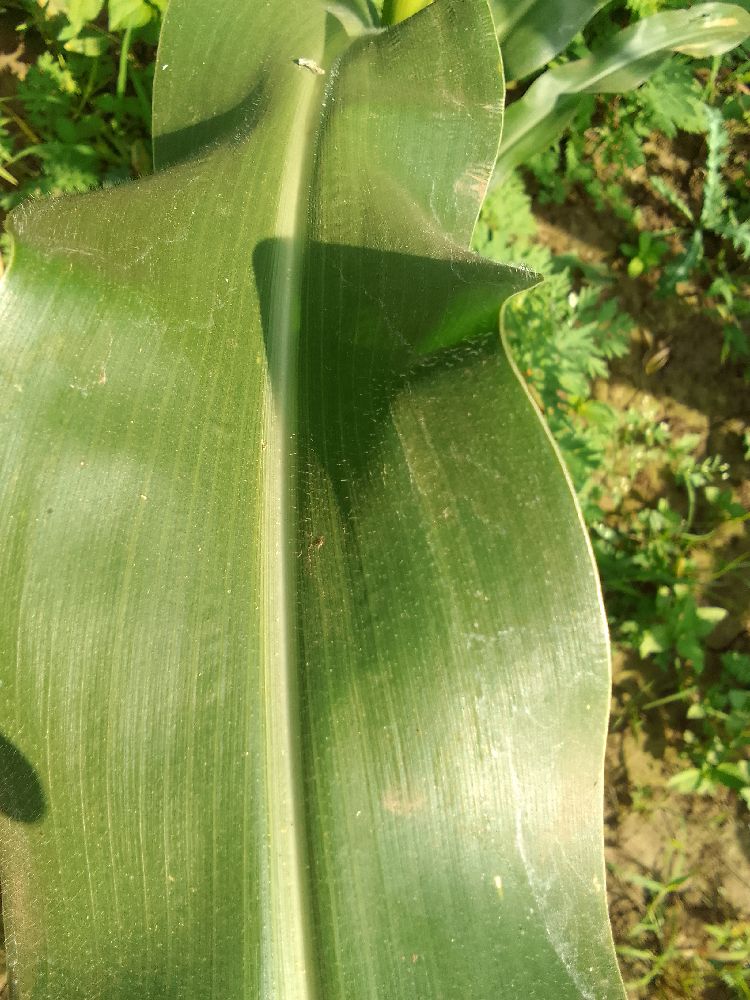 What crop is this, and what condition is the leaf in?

maize, healthy
